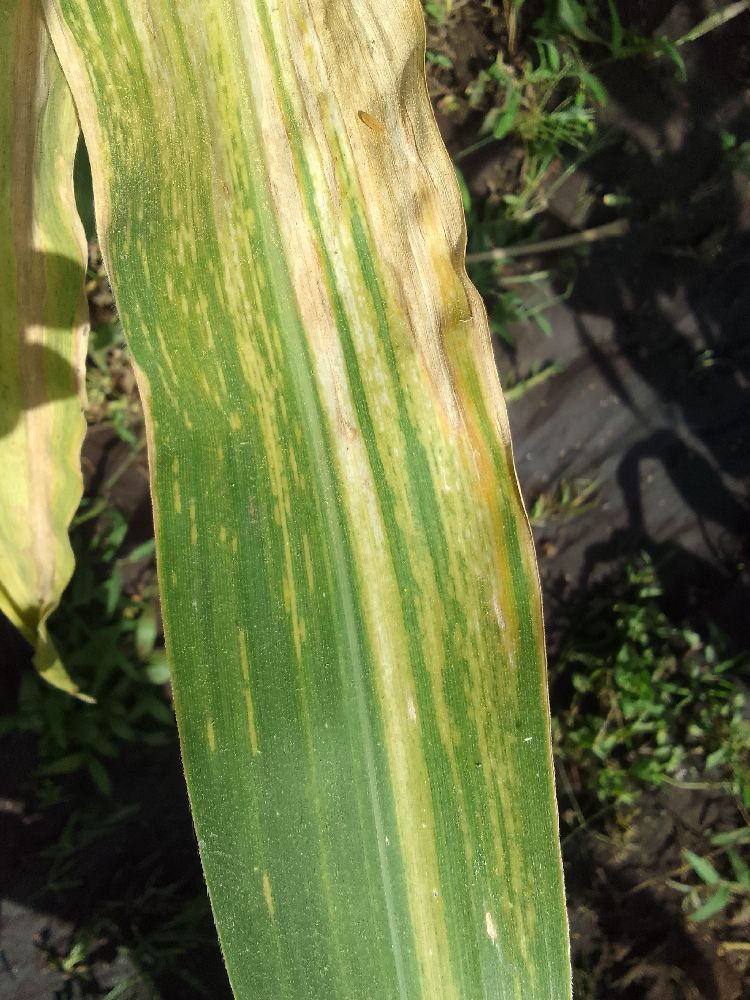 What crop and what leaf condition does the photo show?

maize, maize lethal necrosis
